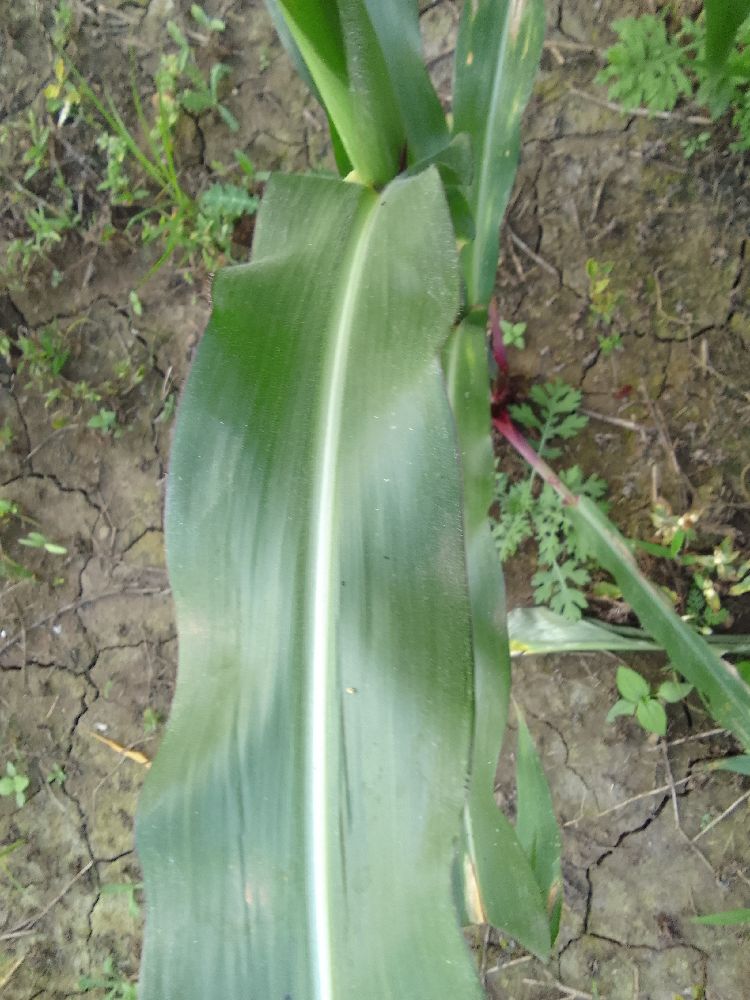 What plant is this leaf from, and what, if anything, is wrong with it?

maize, healthy
